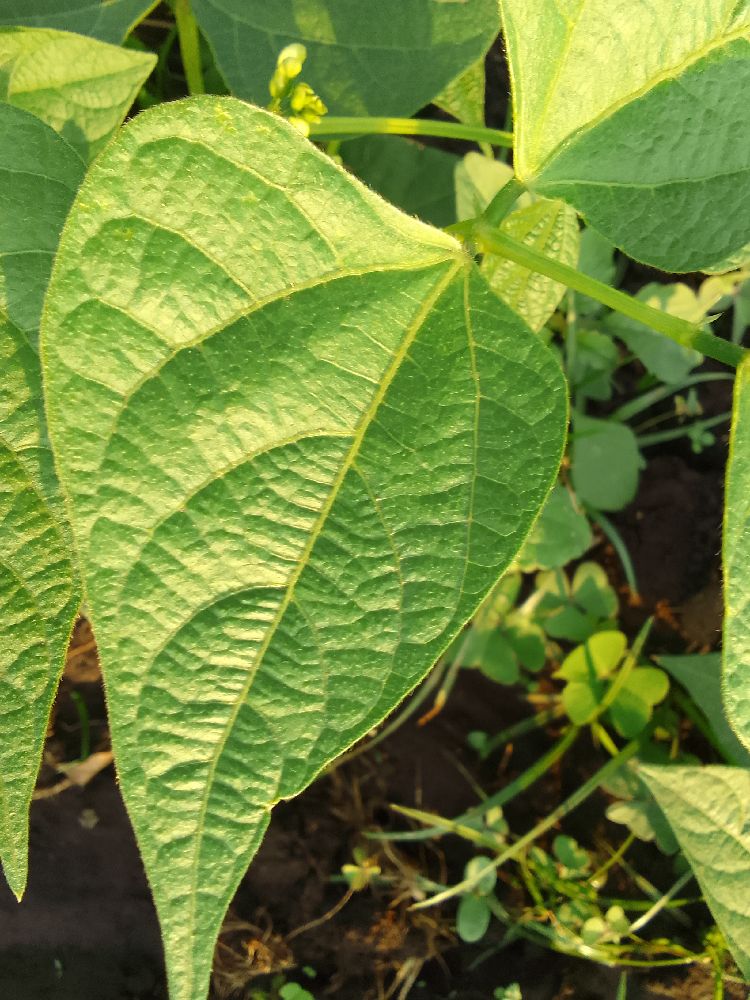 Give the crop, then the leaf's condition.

common bean, healthy
